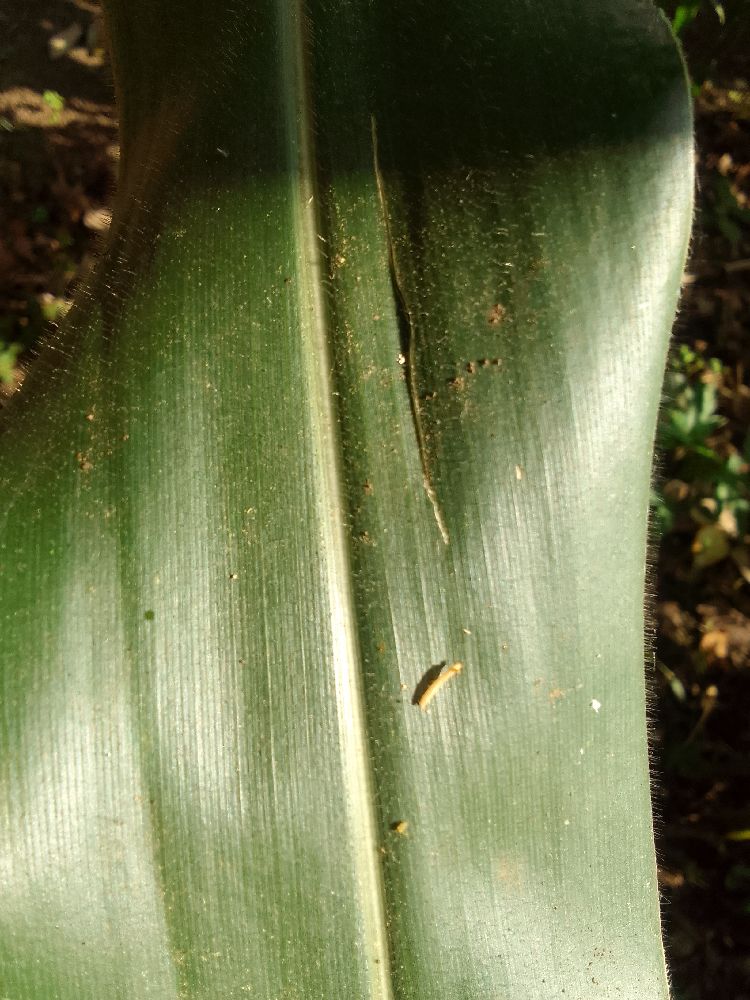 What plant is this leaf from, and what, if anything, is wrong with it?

maize, healthy
